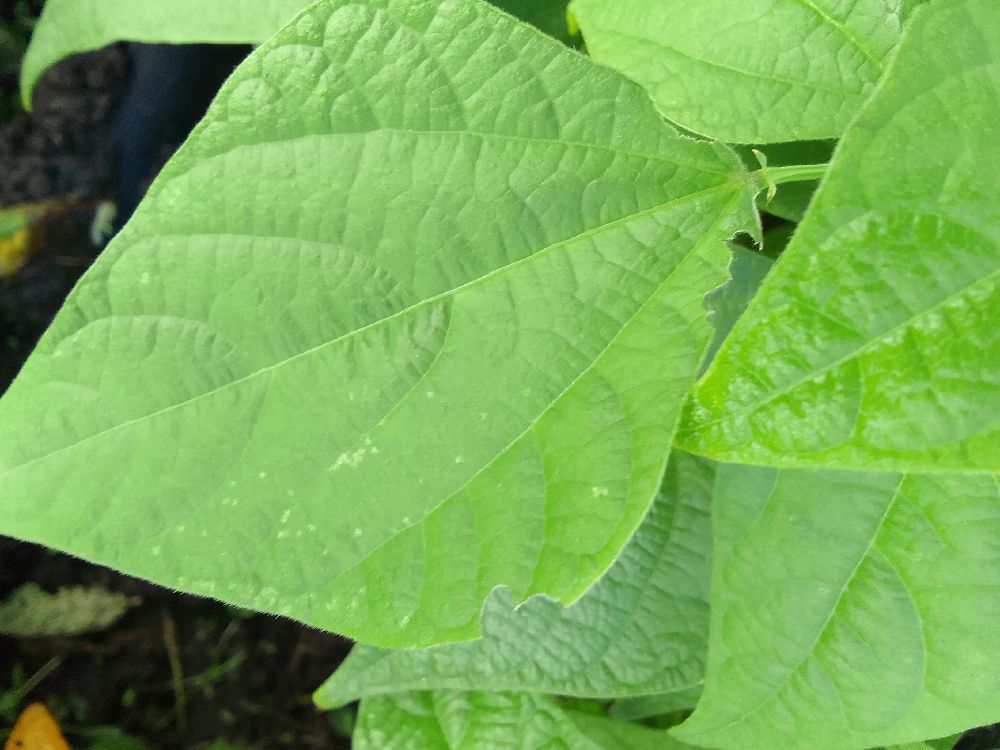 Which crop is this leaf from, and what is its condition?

common bean, healthy
